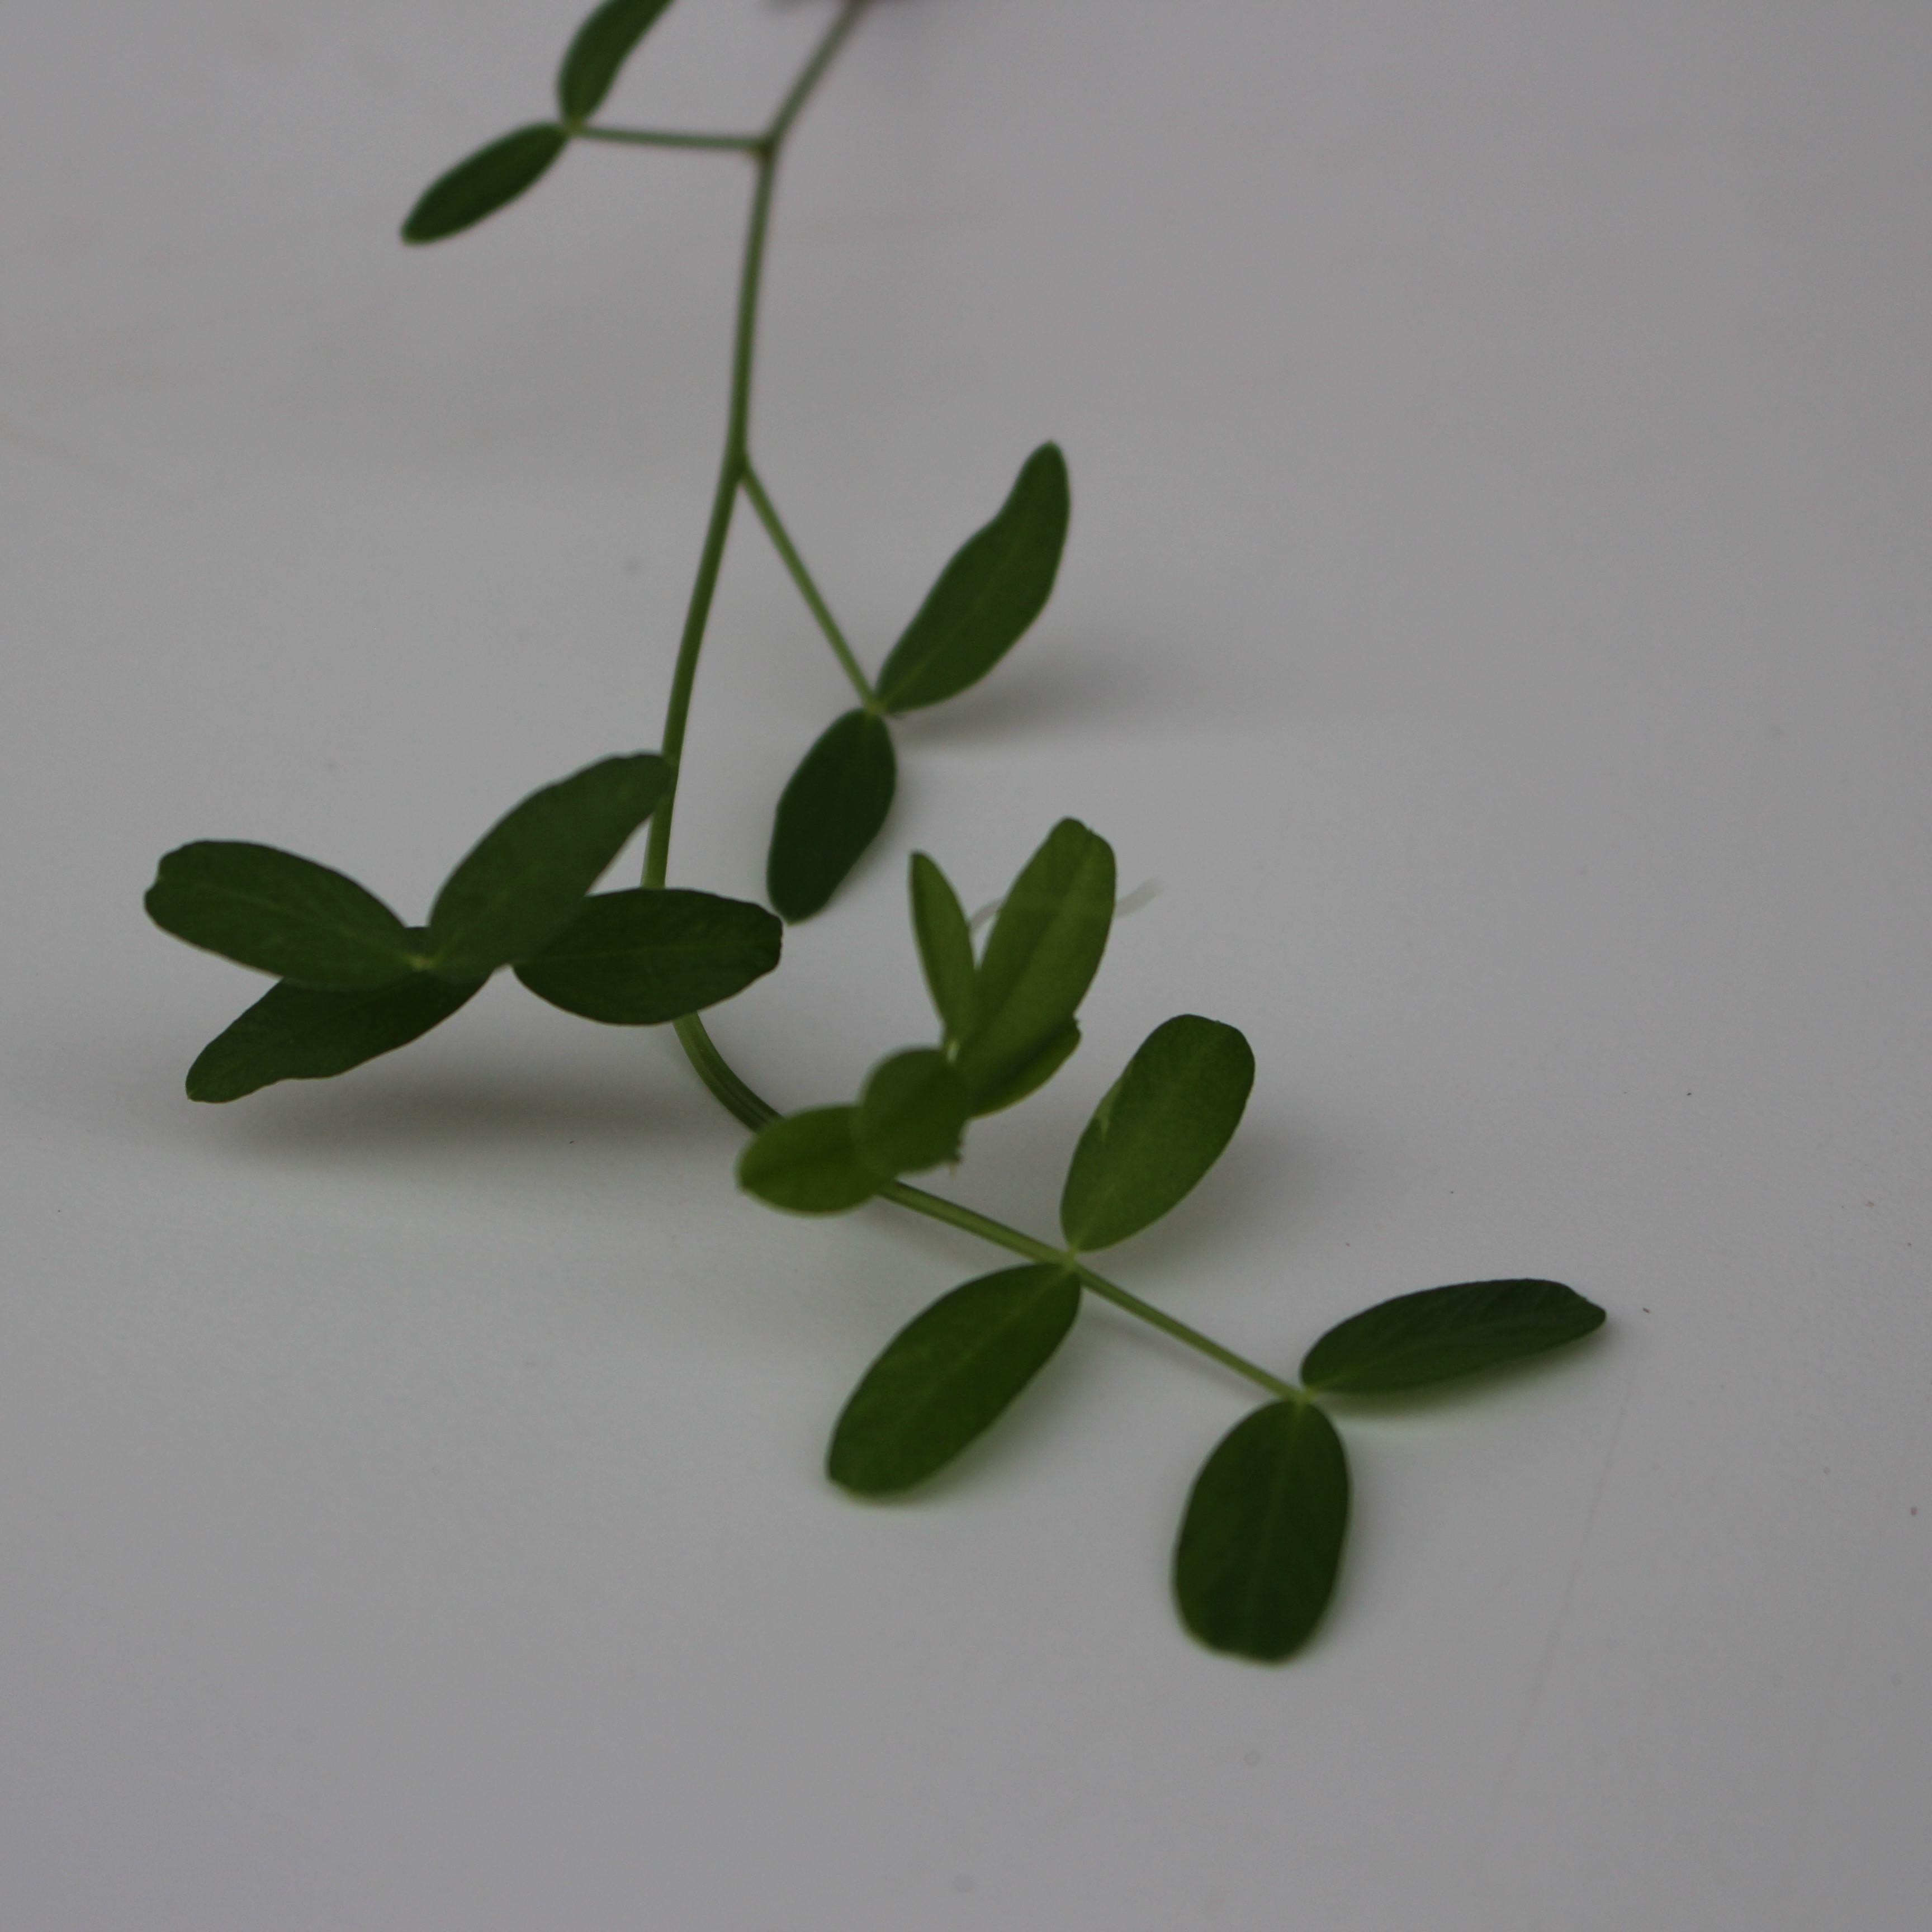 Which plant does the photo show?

Vicia sativa
